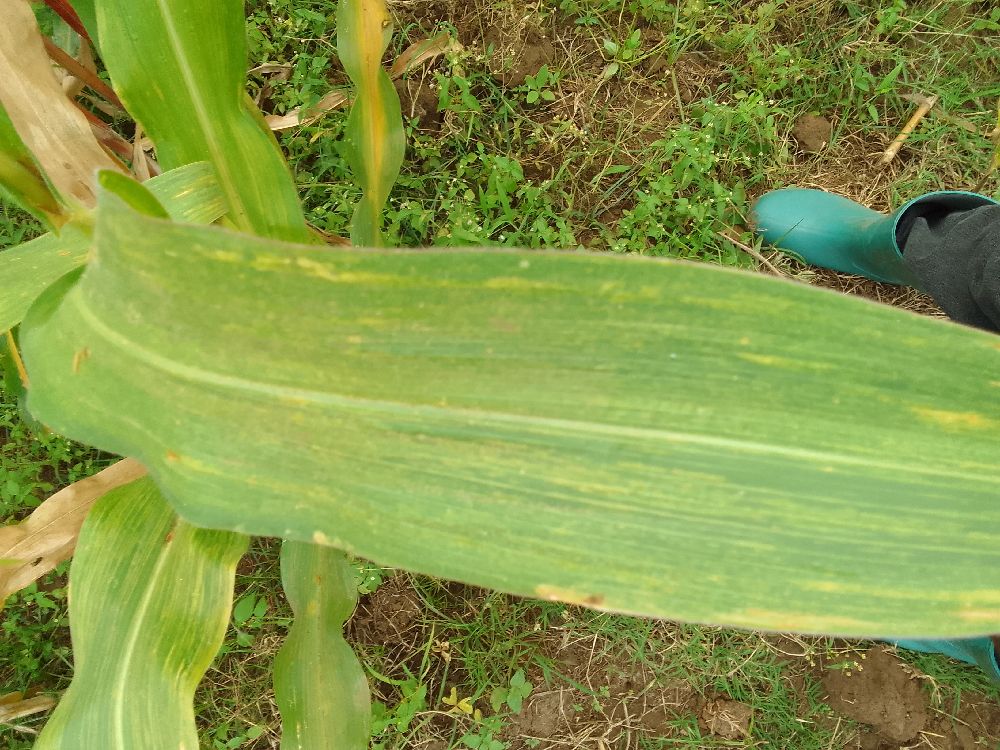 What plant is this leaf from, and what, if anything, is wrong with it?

maize, maize lethal necrosis
